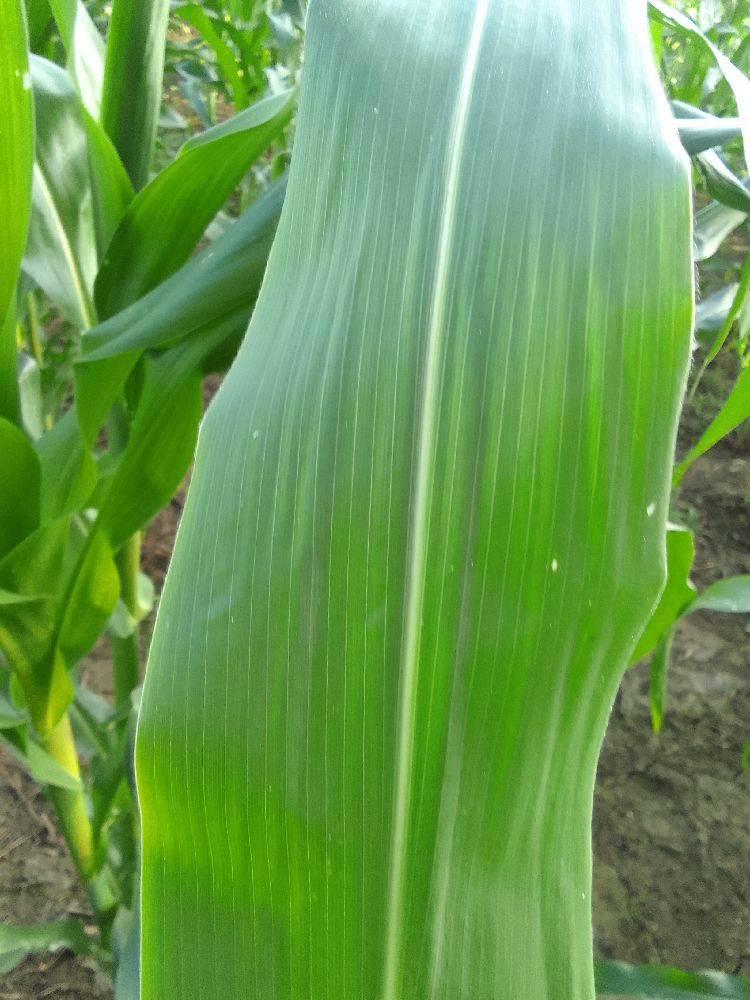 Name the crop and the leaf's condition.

maize, healthy
